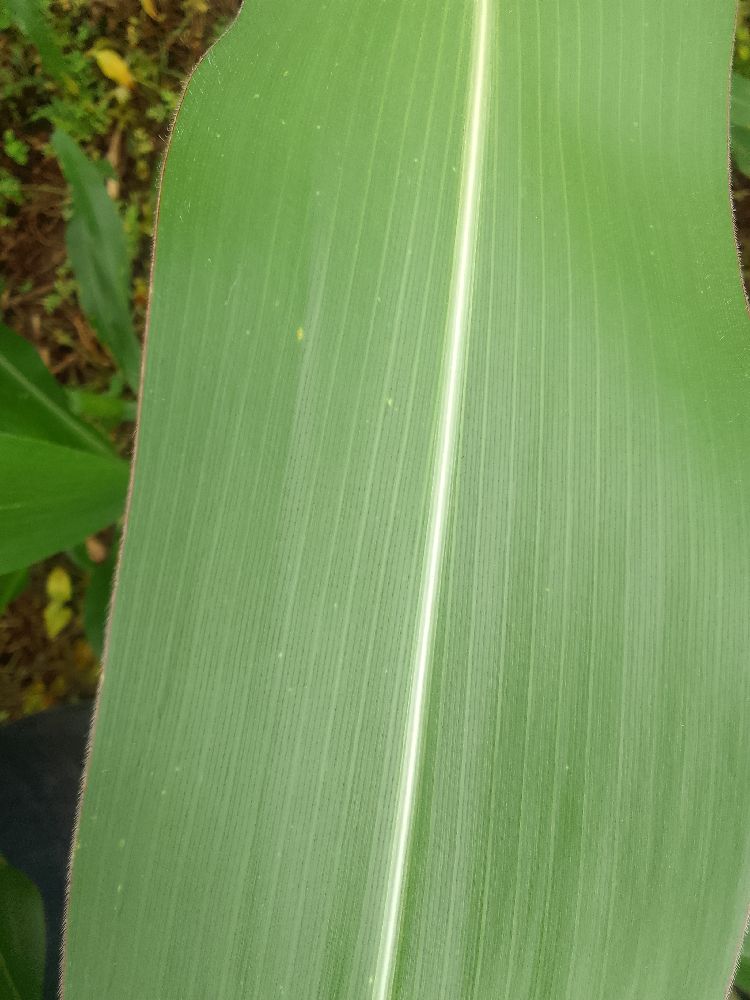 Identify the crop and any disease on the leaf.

maize, healthy
